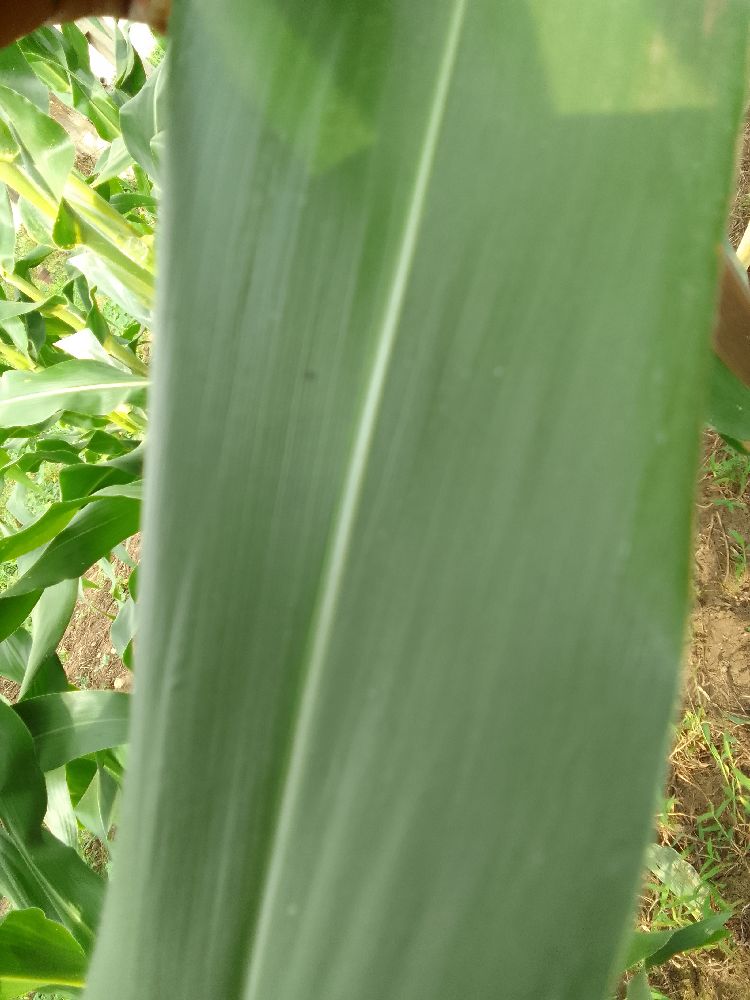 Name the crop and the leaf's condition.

maize, healthy
